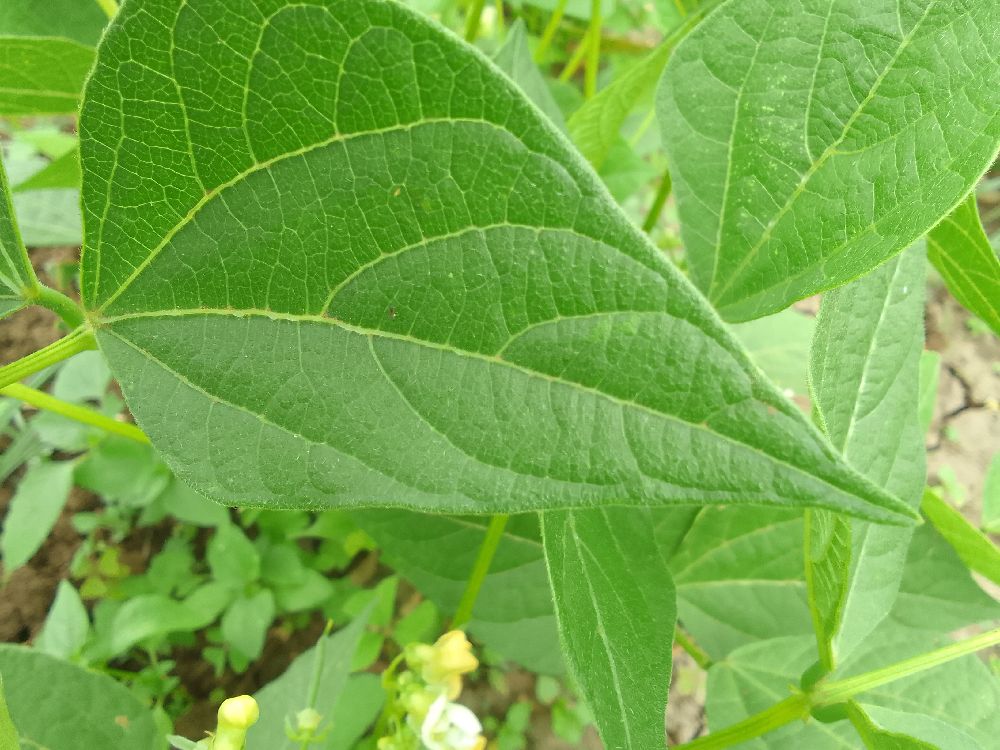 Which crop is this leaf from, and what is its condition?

common bean, healthy
